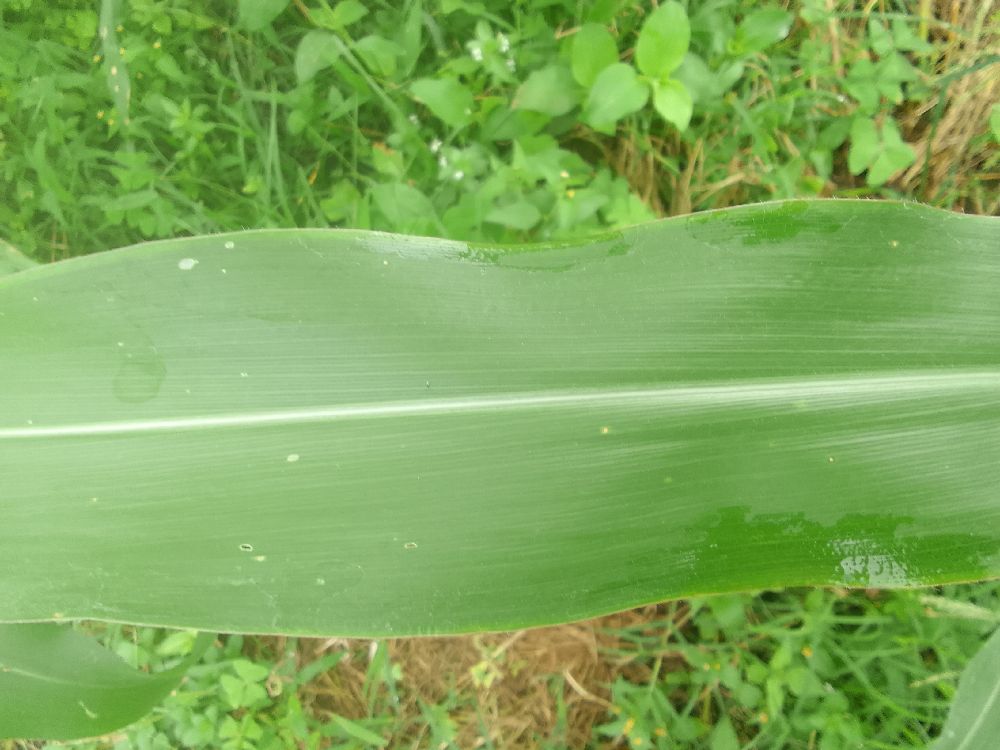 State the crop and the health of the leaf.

maize, healthy
